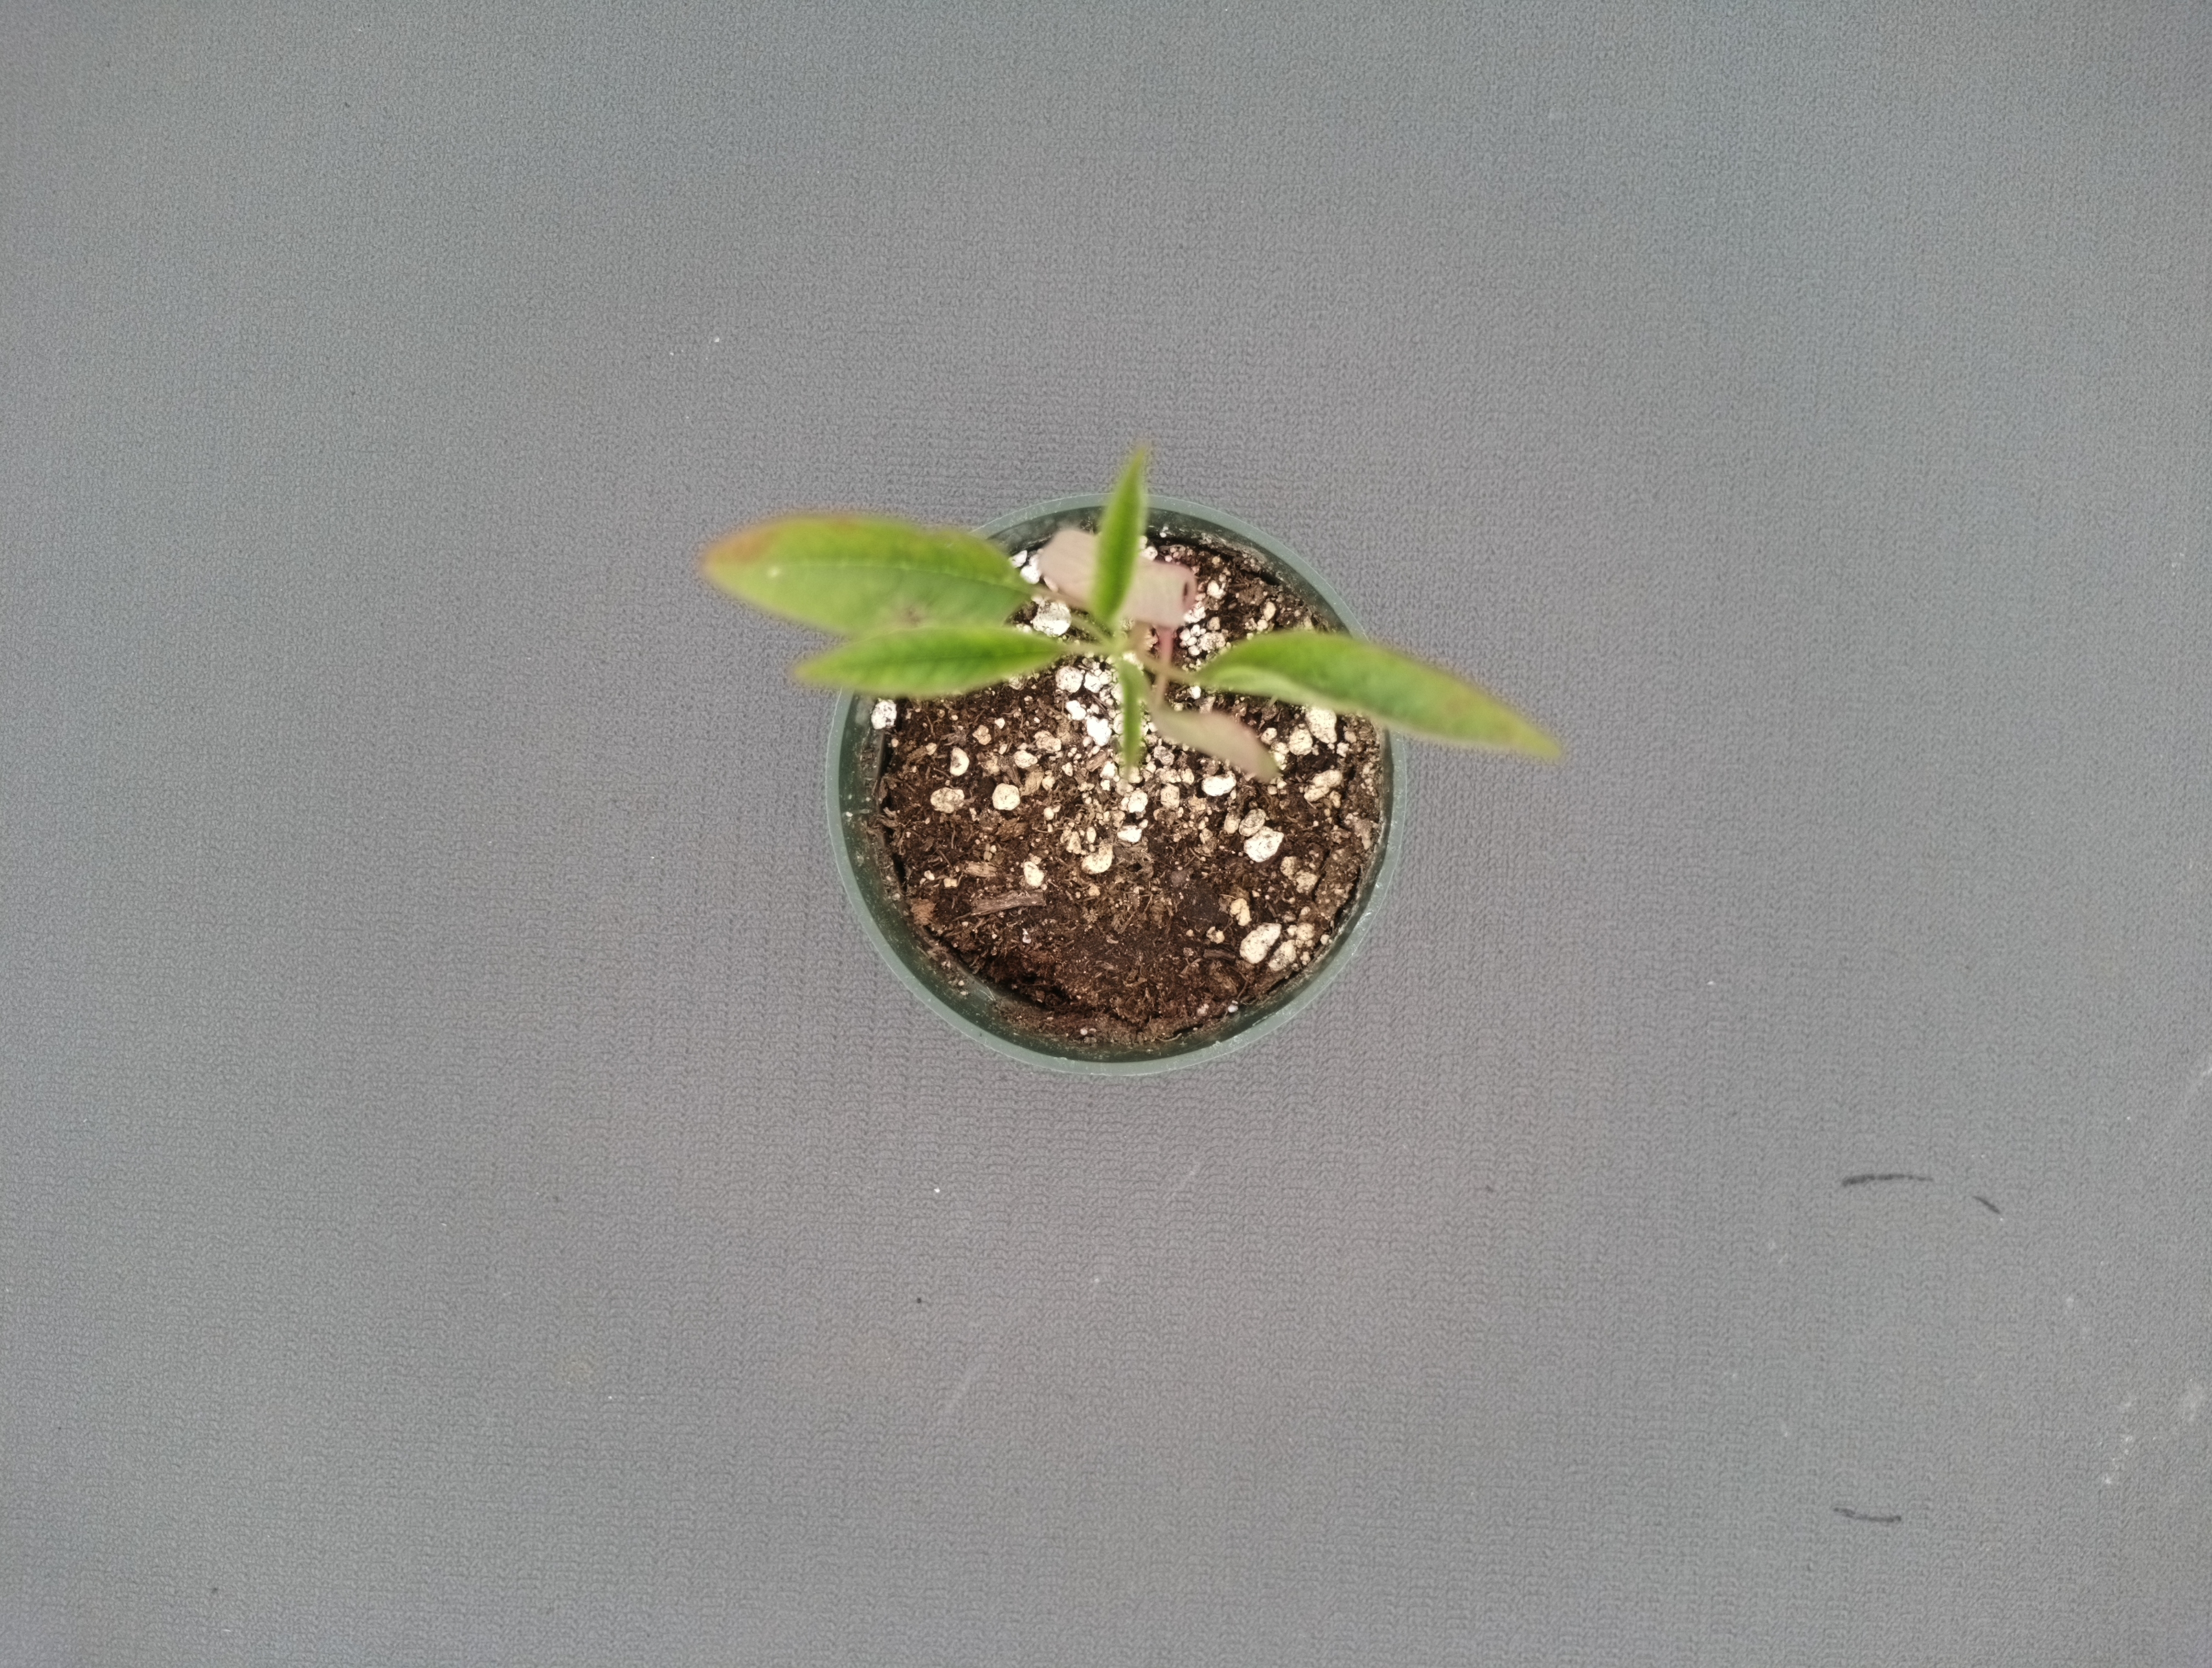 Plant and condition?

waterhemp, chlorosis only
